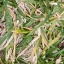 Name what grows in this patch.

grass
